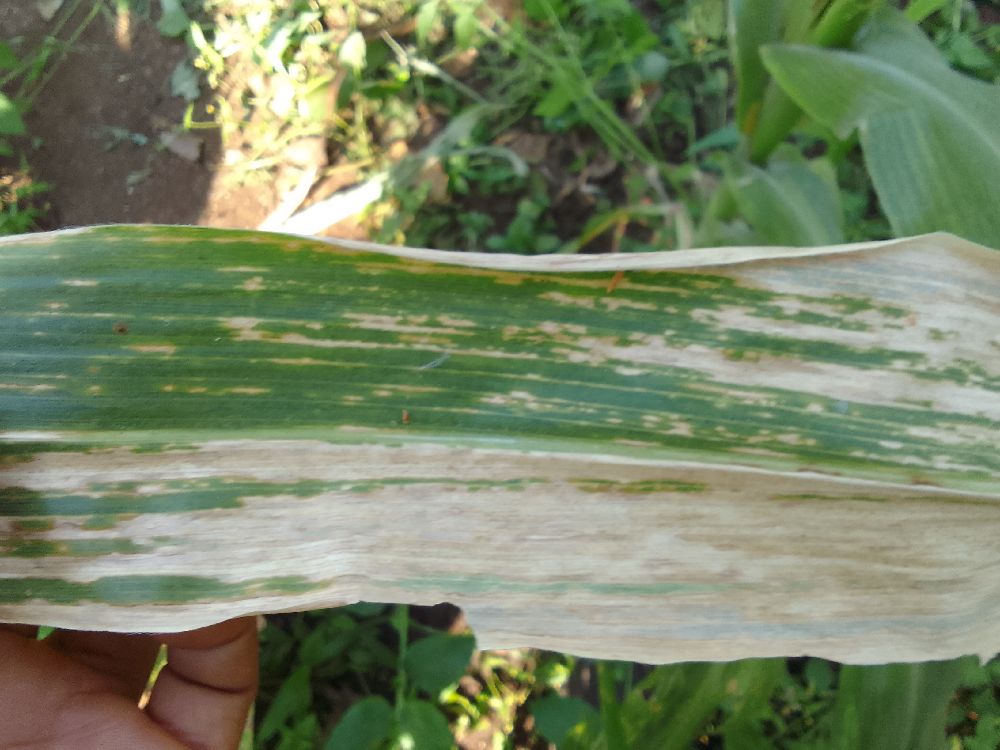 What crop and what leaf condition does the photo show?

maize, maize lethal necrosis
